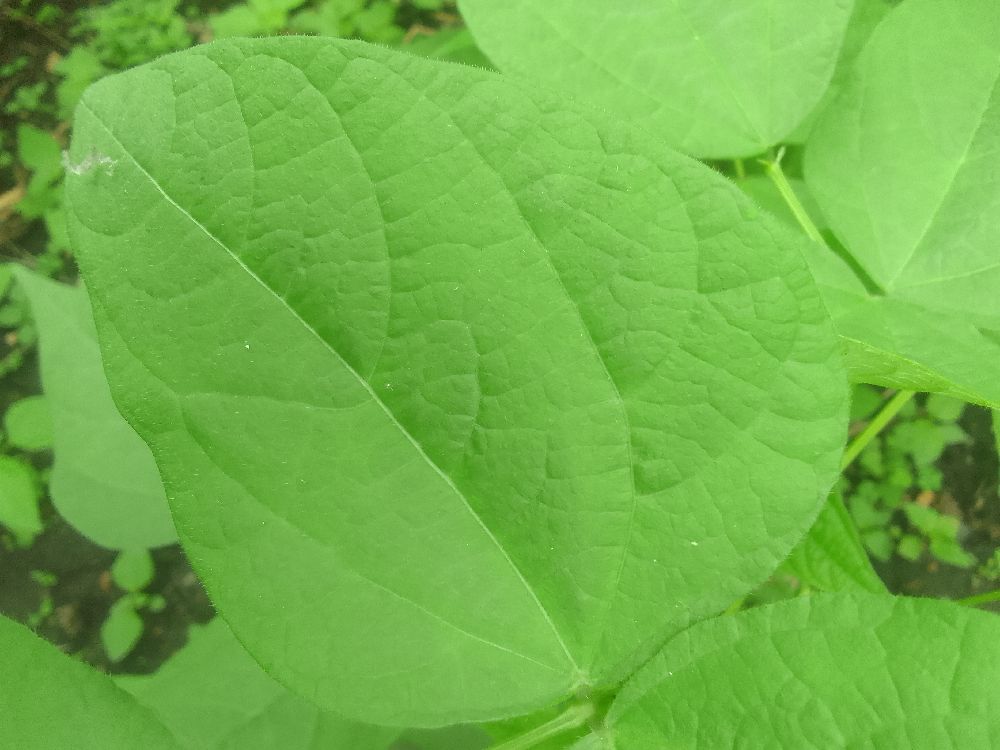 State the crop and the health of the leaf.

common bean, healthy
